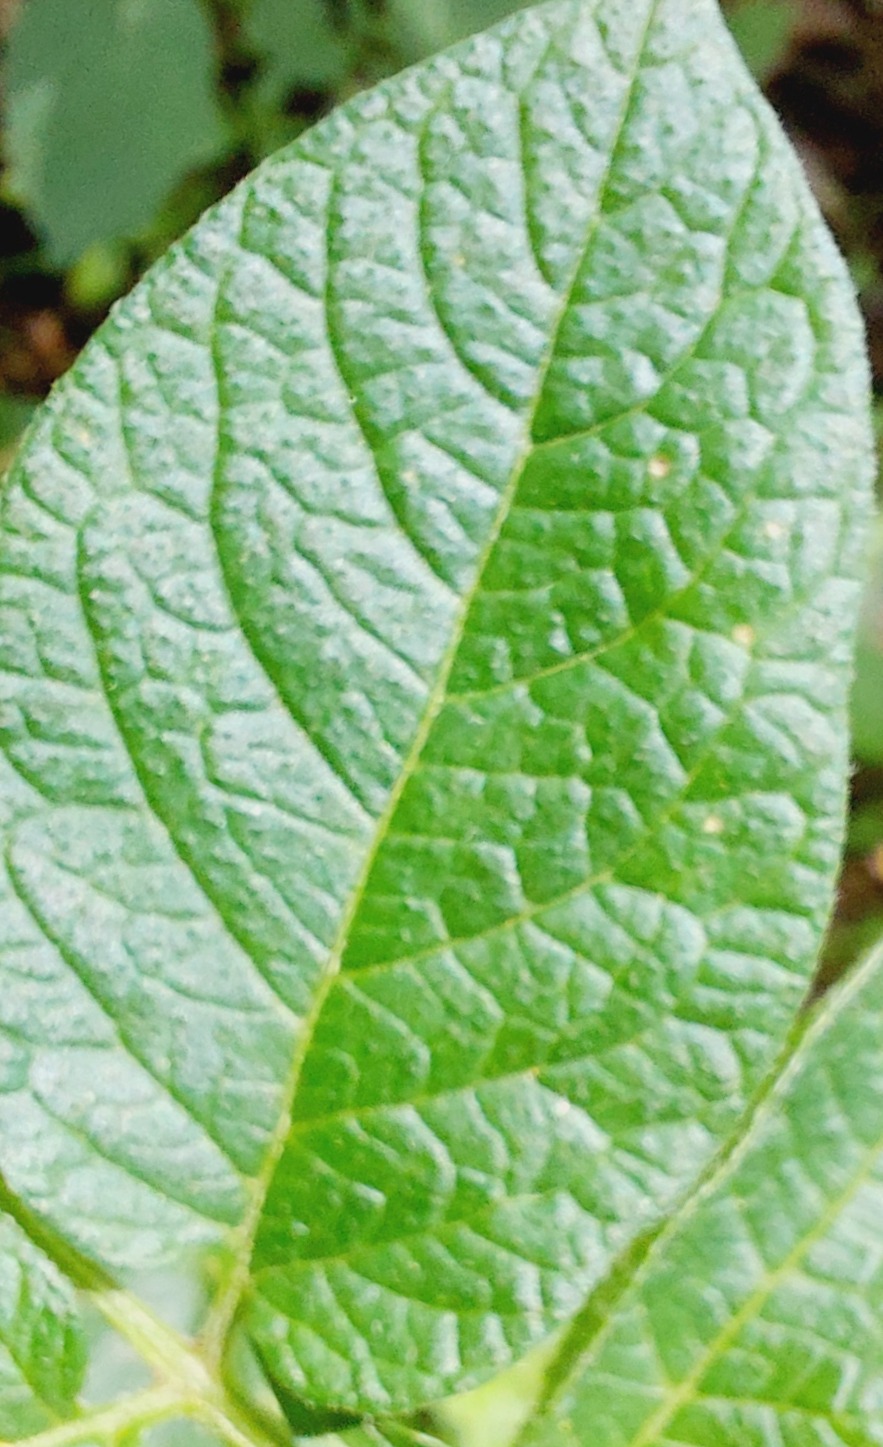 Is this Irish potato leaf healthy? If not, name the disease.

healthy
